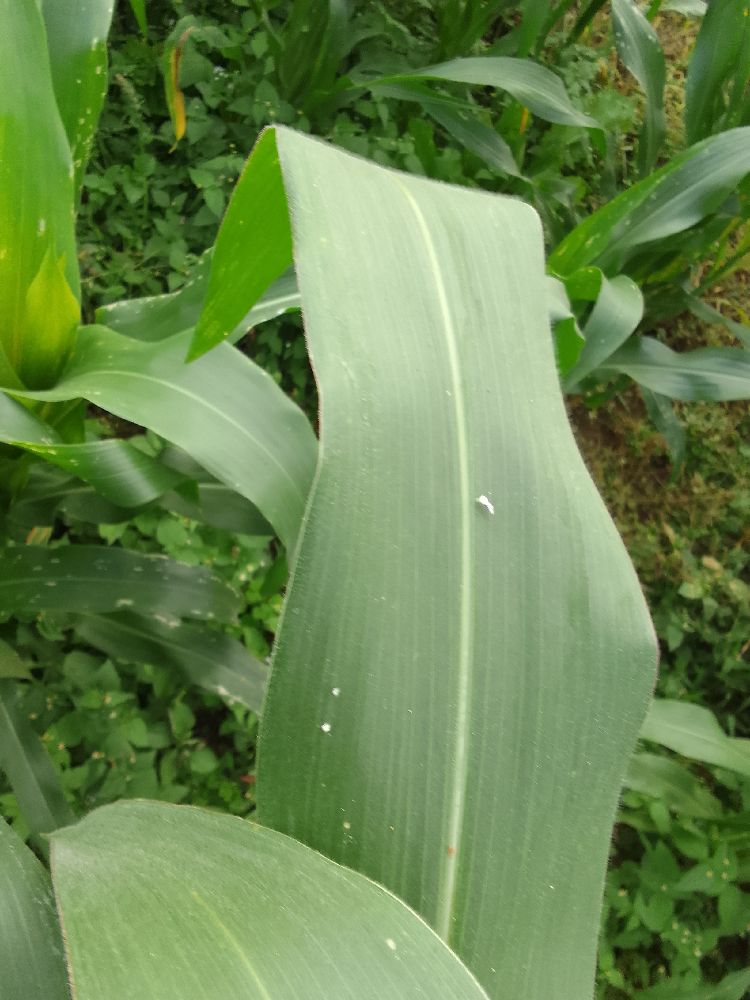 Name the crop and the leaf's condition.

maize, healthy
